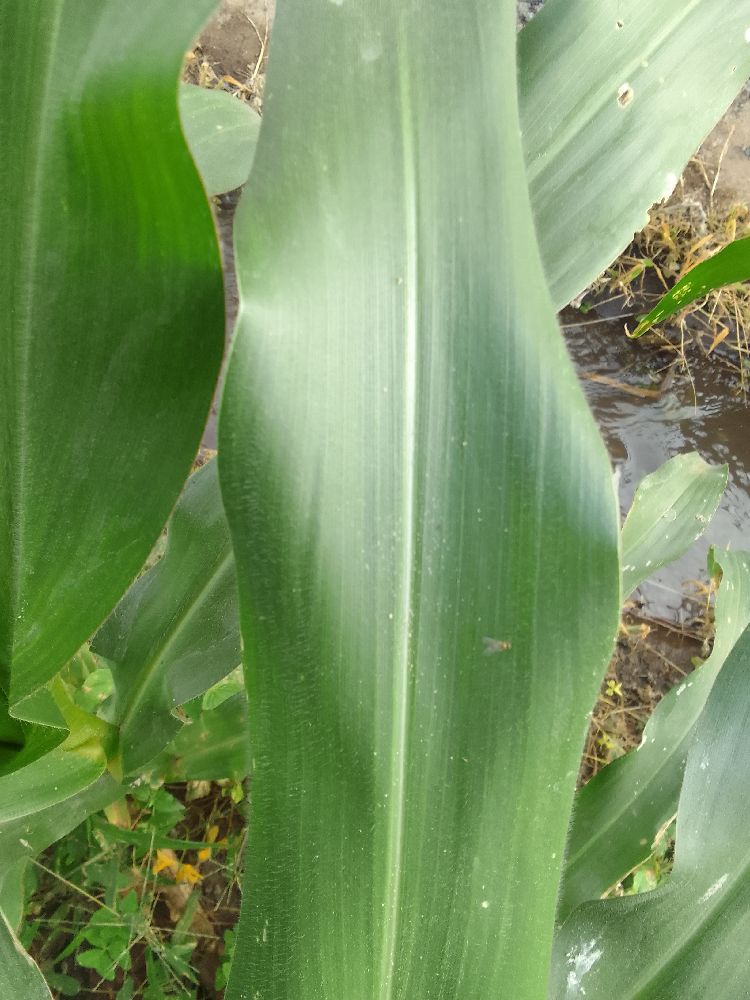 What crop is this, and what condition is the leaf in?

maize, healthy
